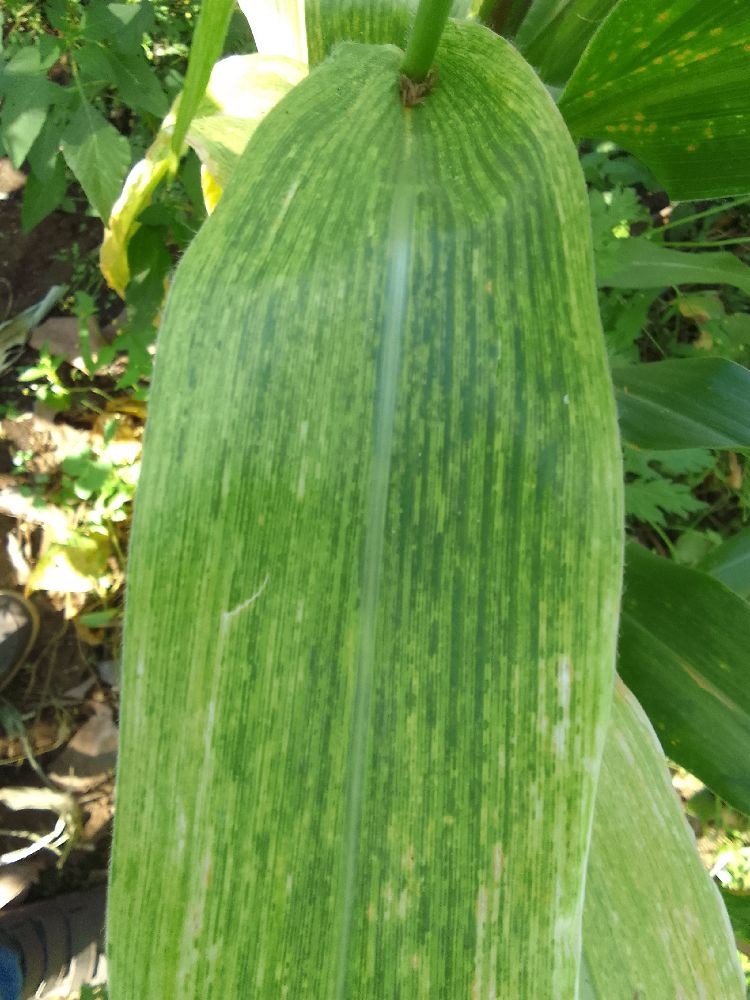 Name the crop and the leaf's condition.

maize, maize lethal necrosis
